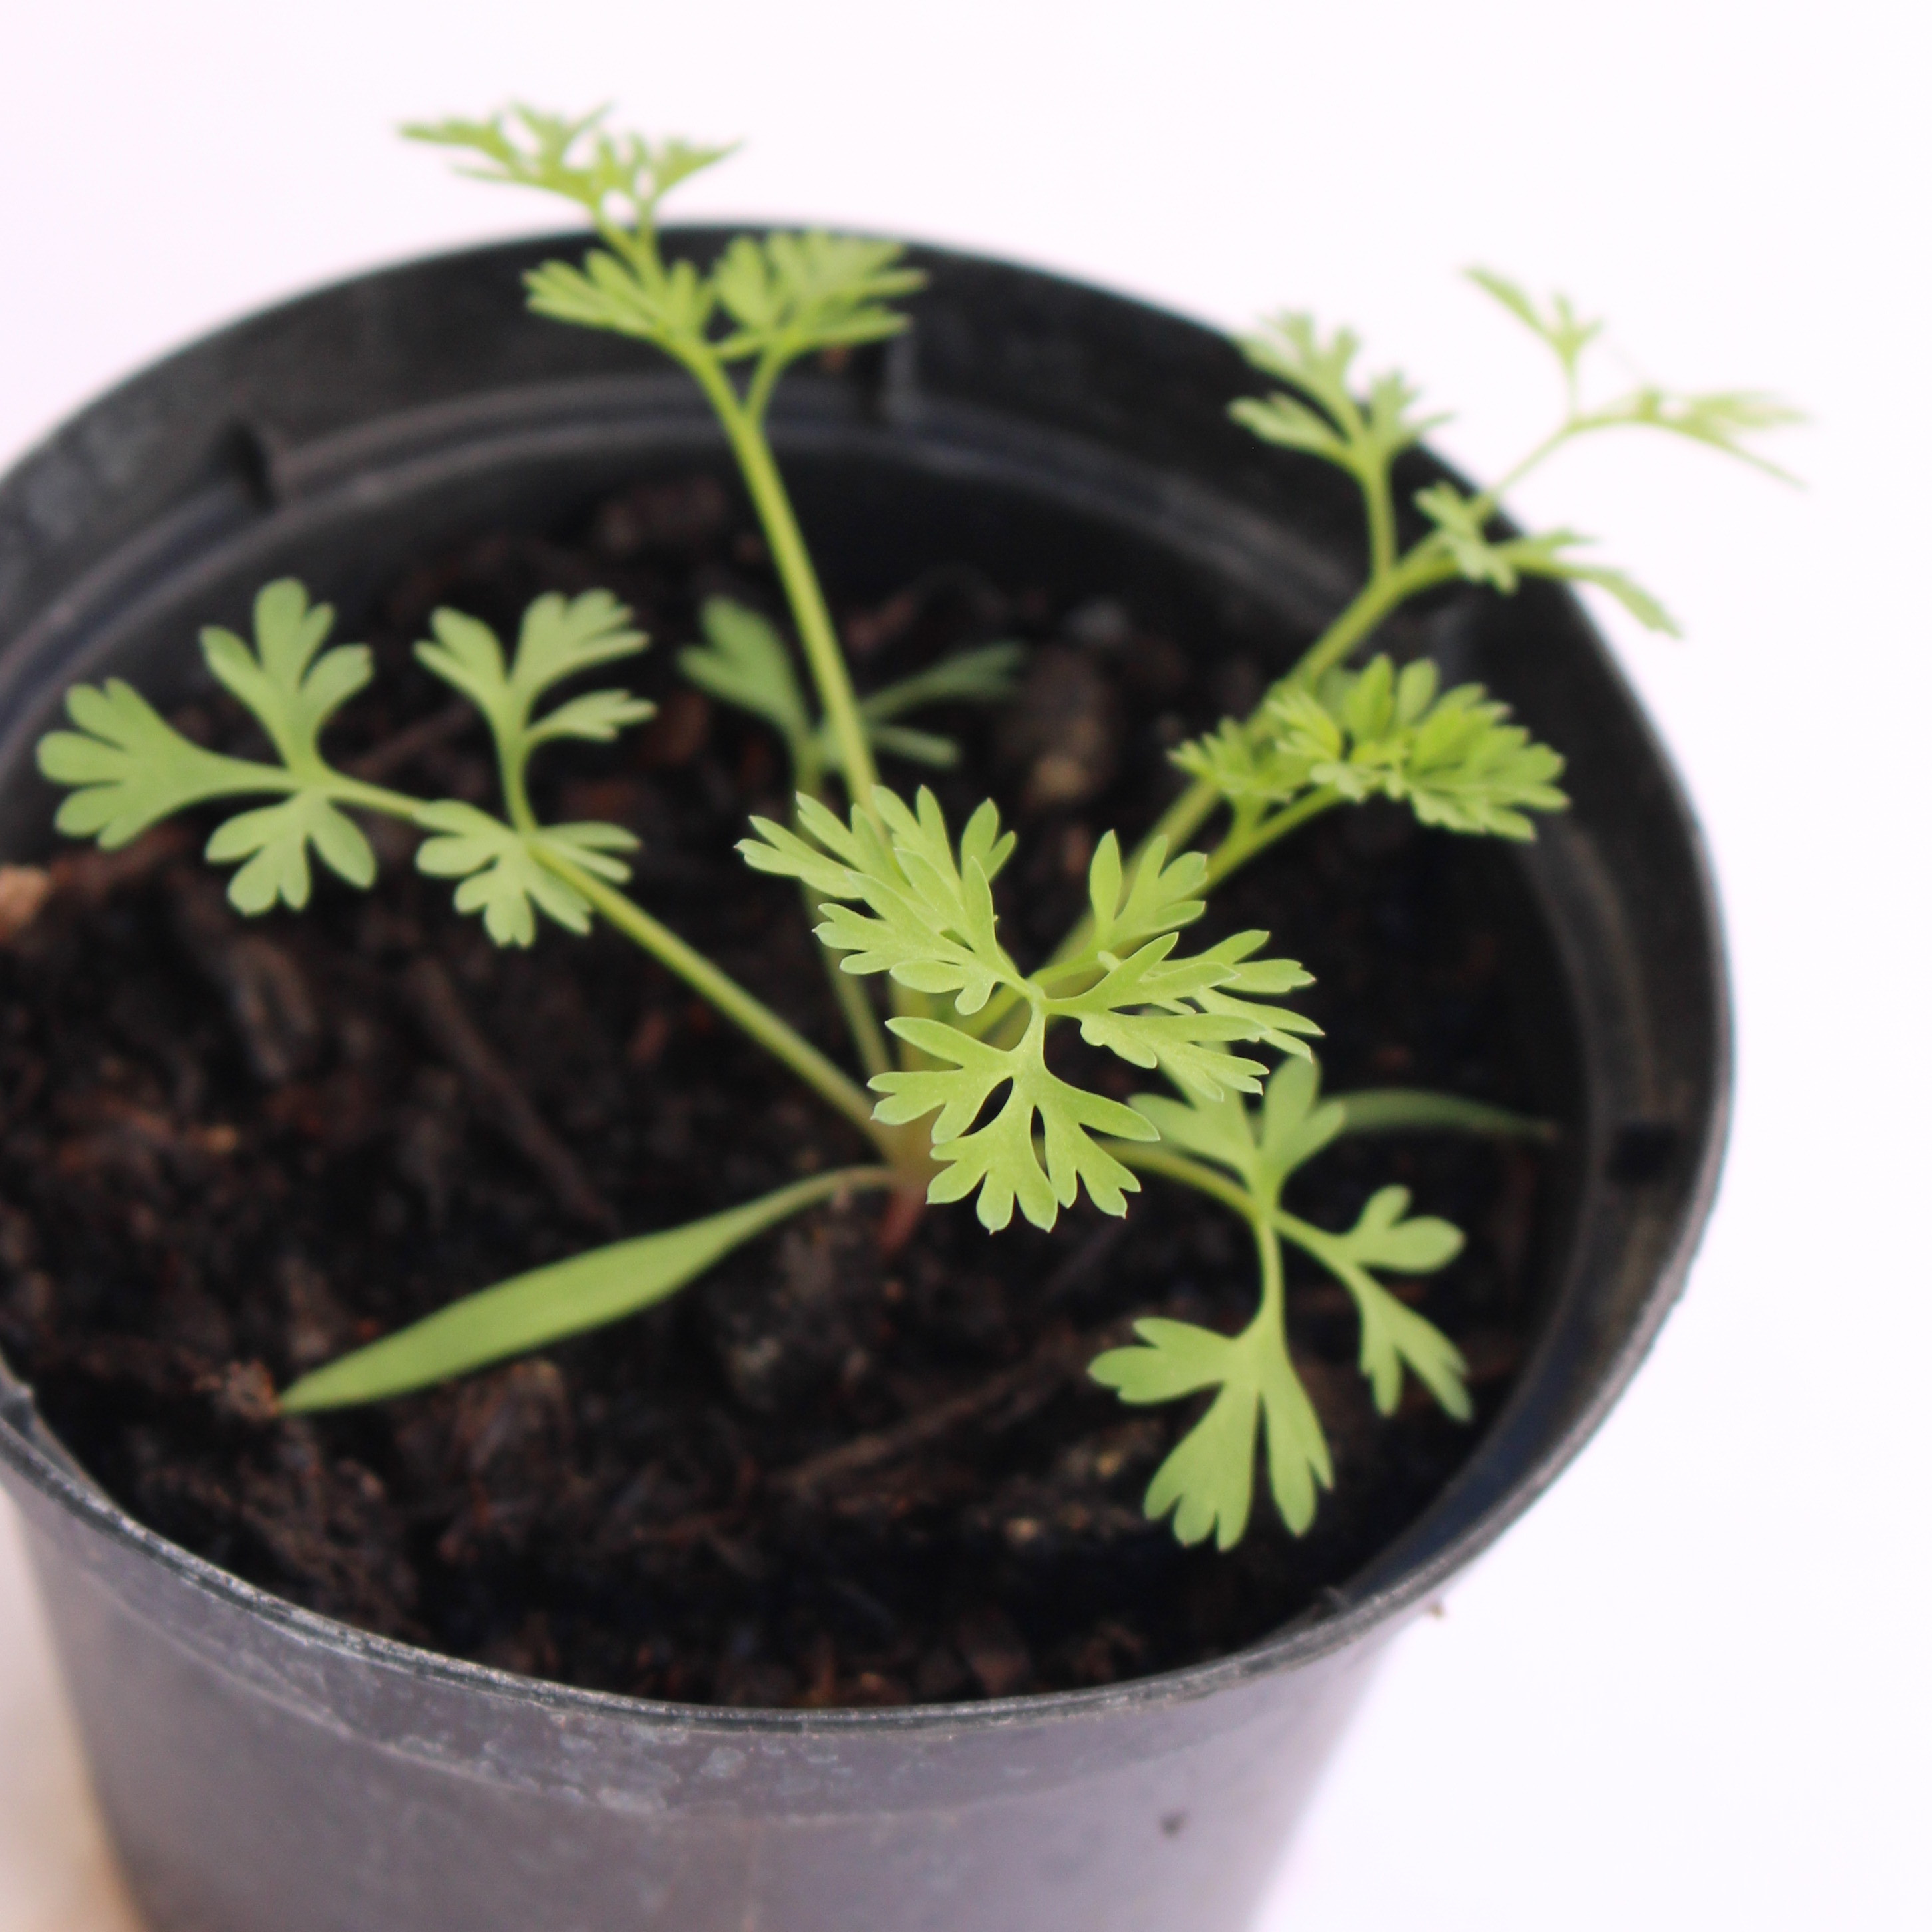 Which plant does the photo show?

Fumaria officinalis
